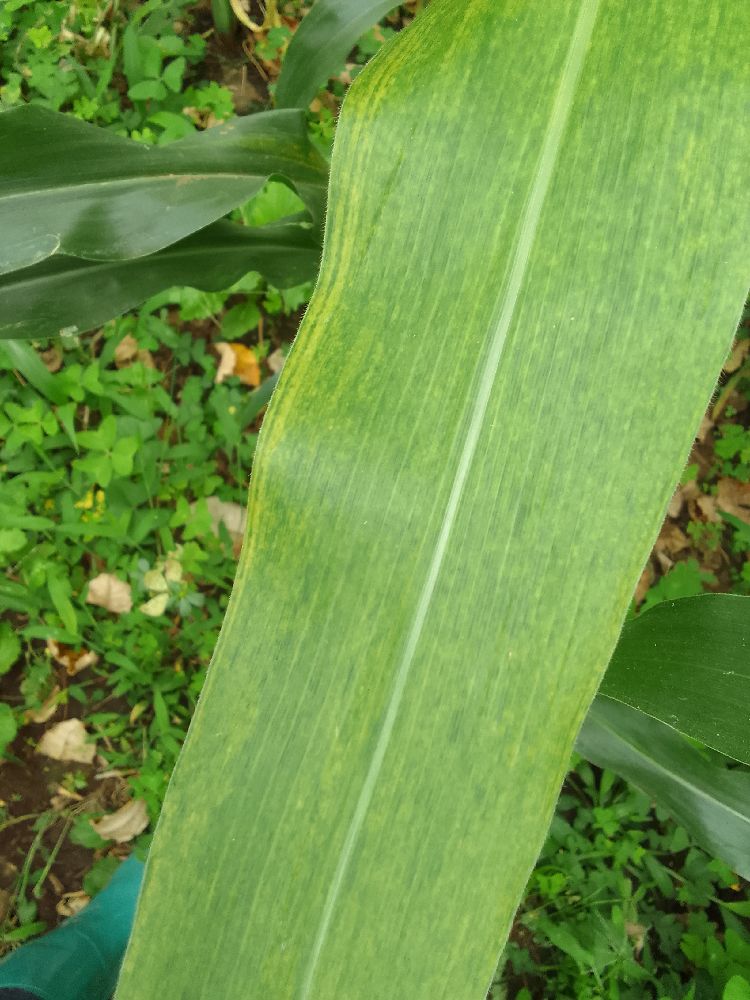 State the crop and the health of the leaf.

maize, maize lethal necrosis
